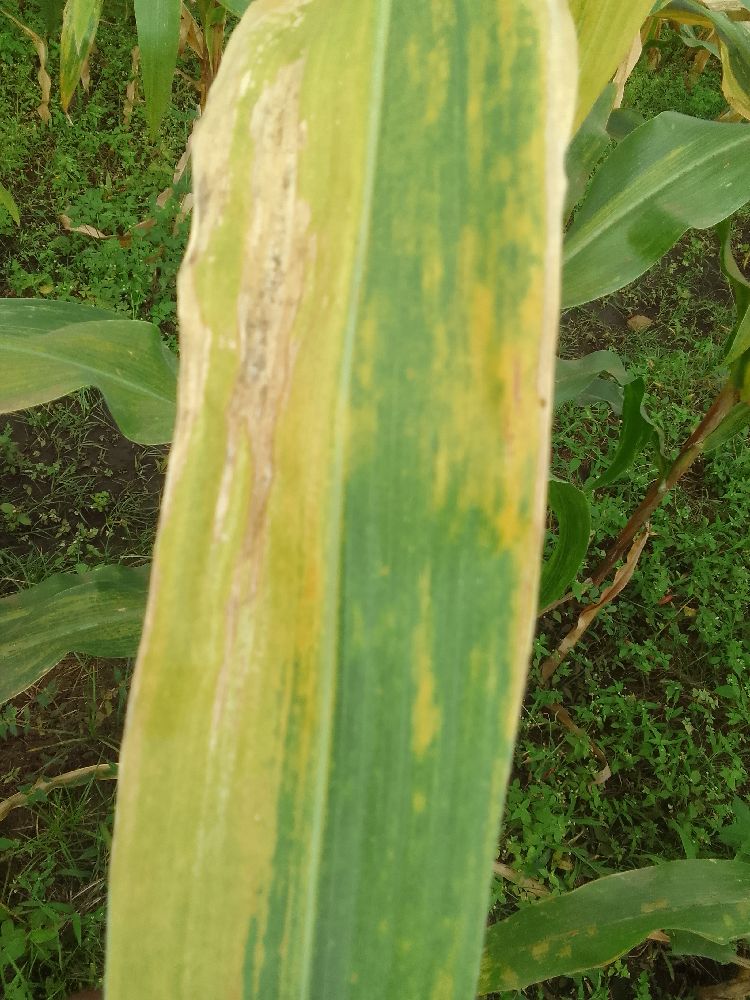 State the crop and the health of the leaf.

maize, maize lethal necrosis
